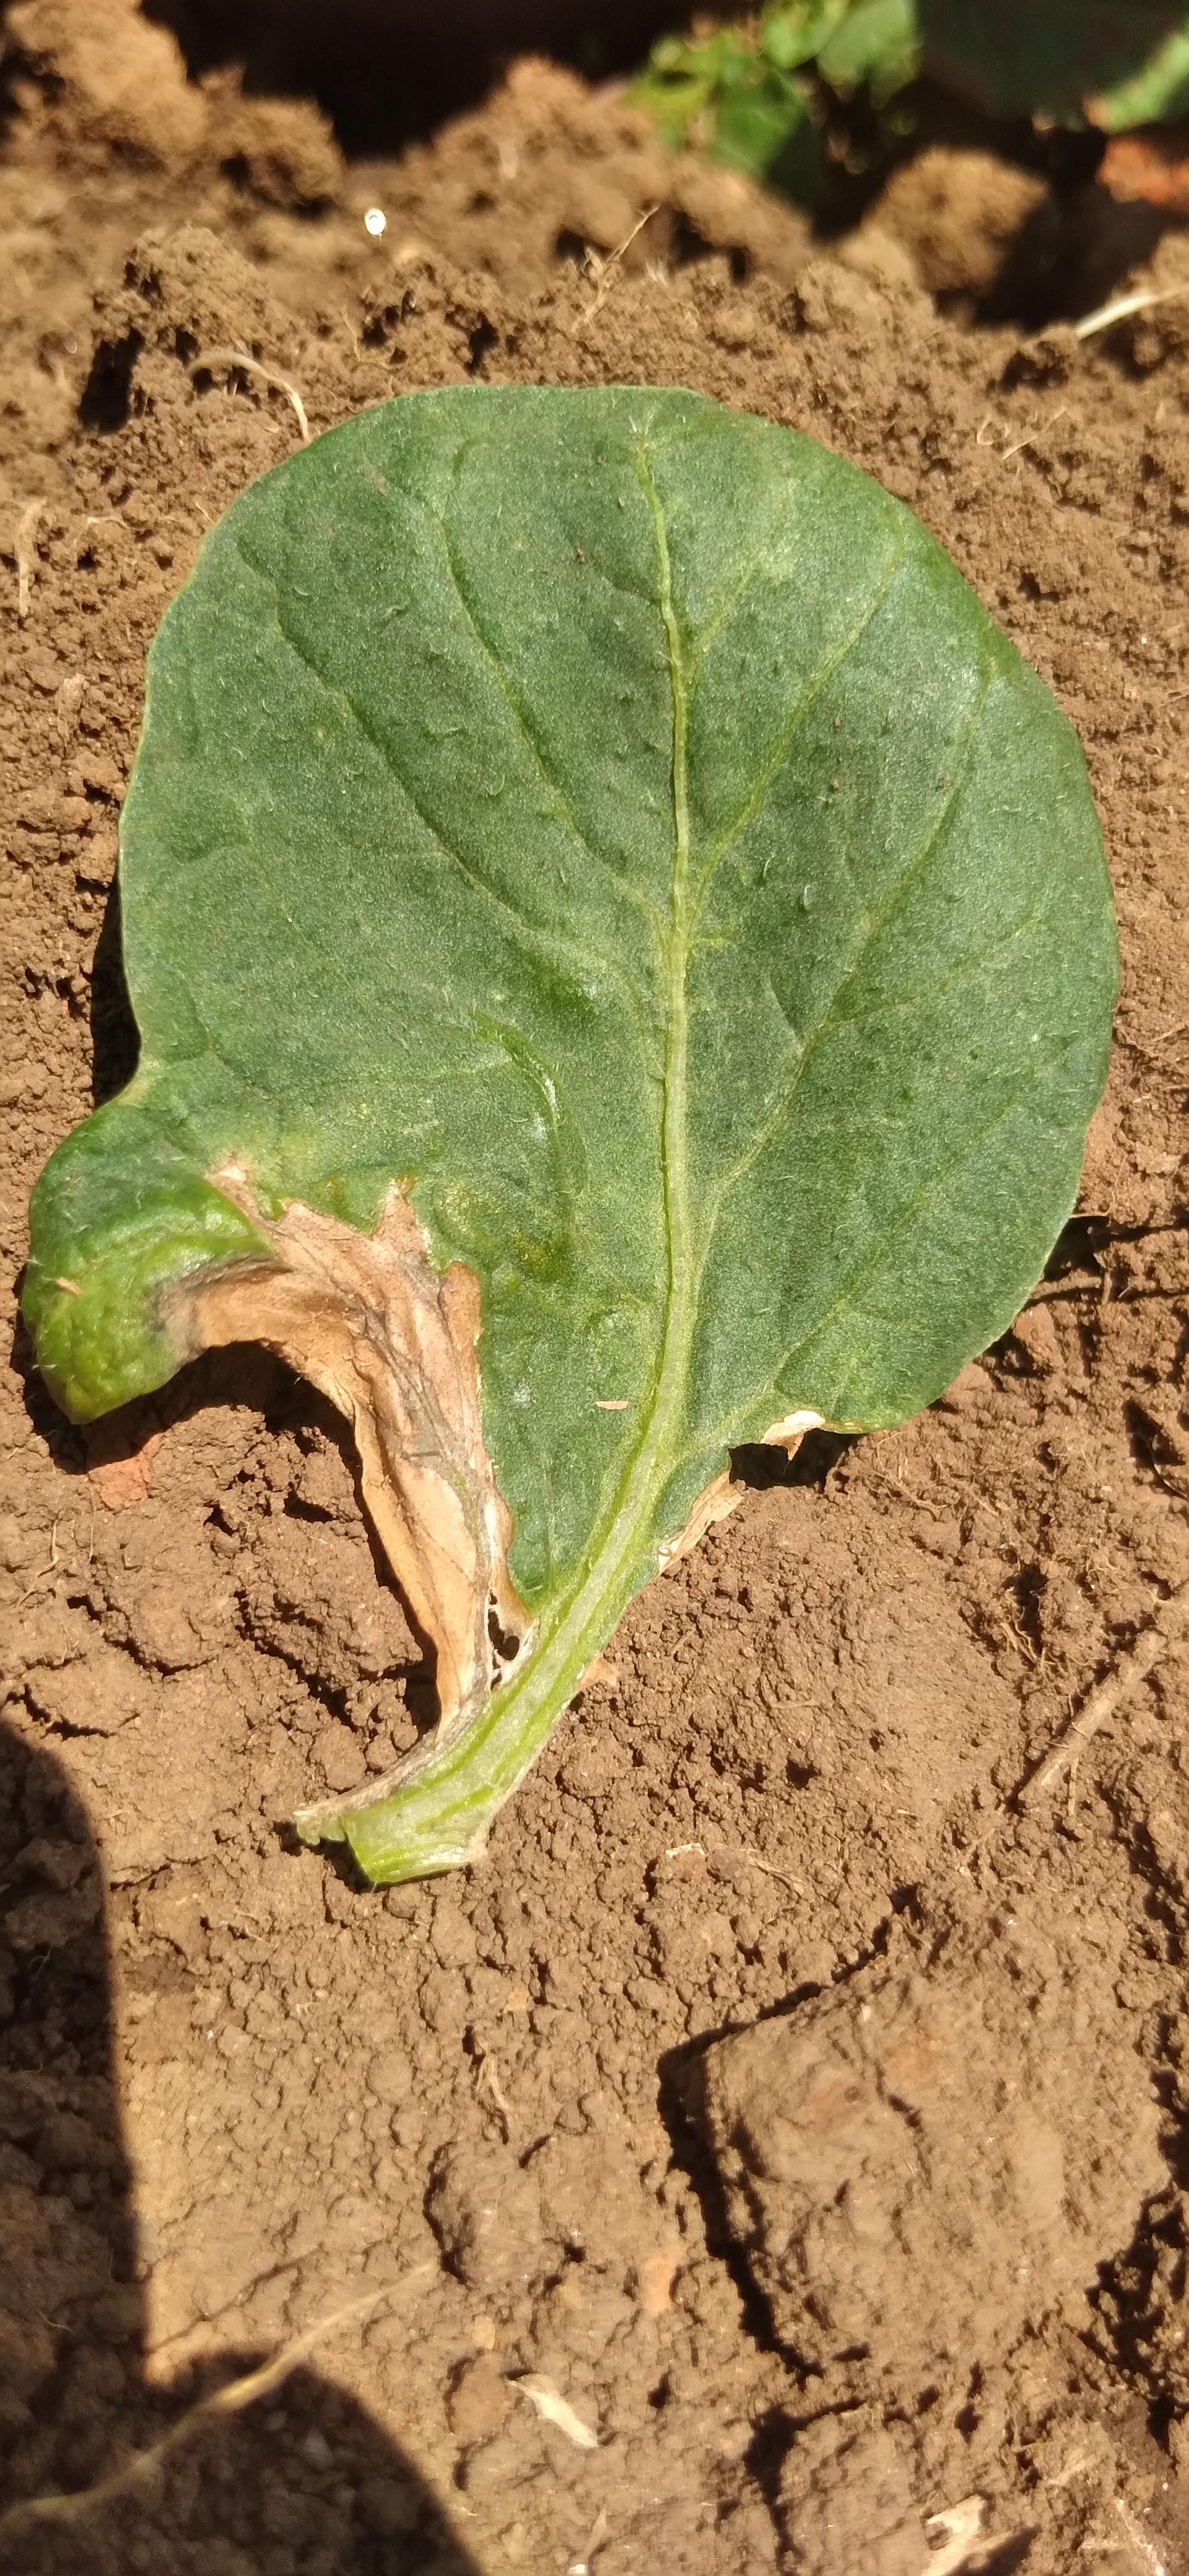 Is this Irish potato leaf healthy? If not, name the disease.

early blight
